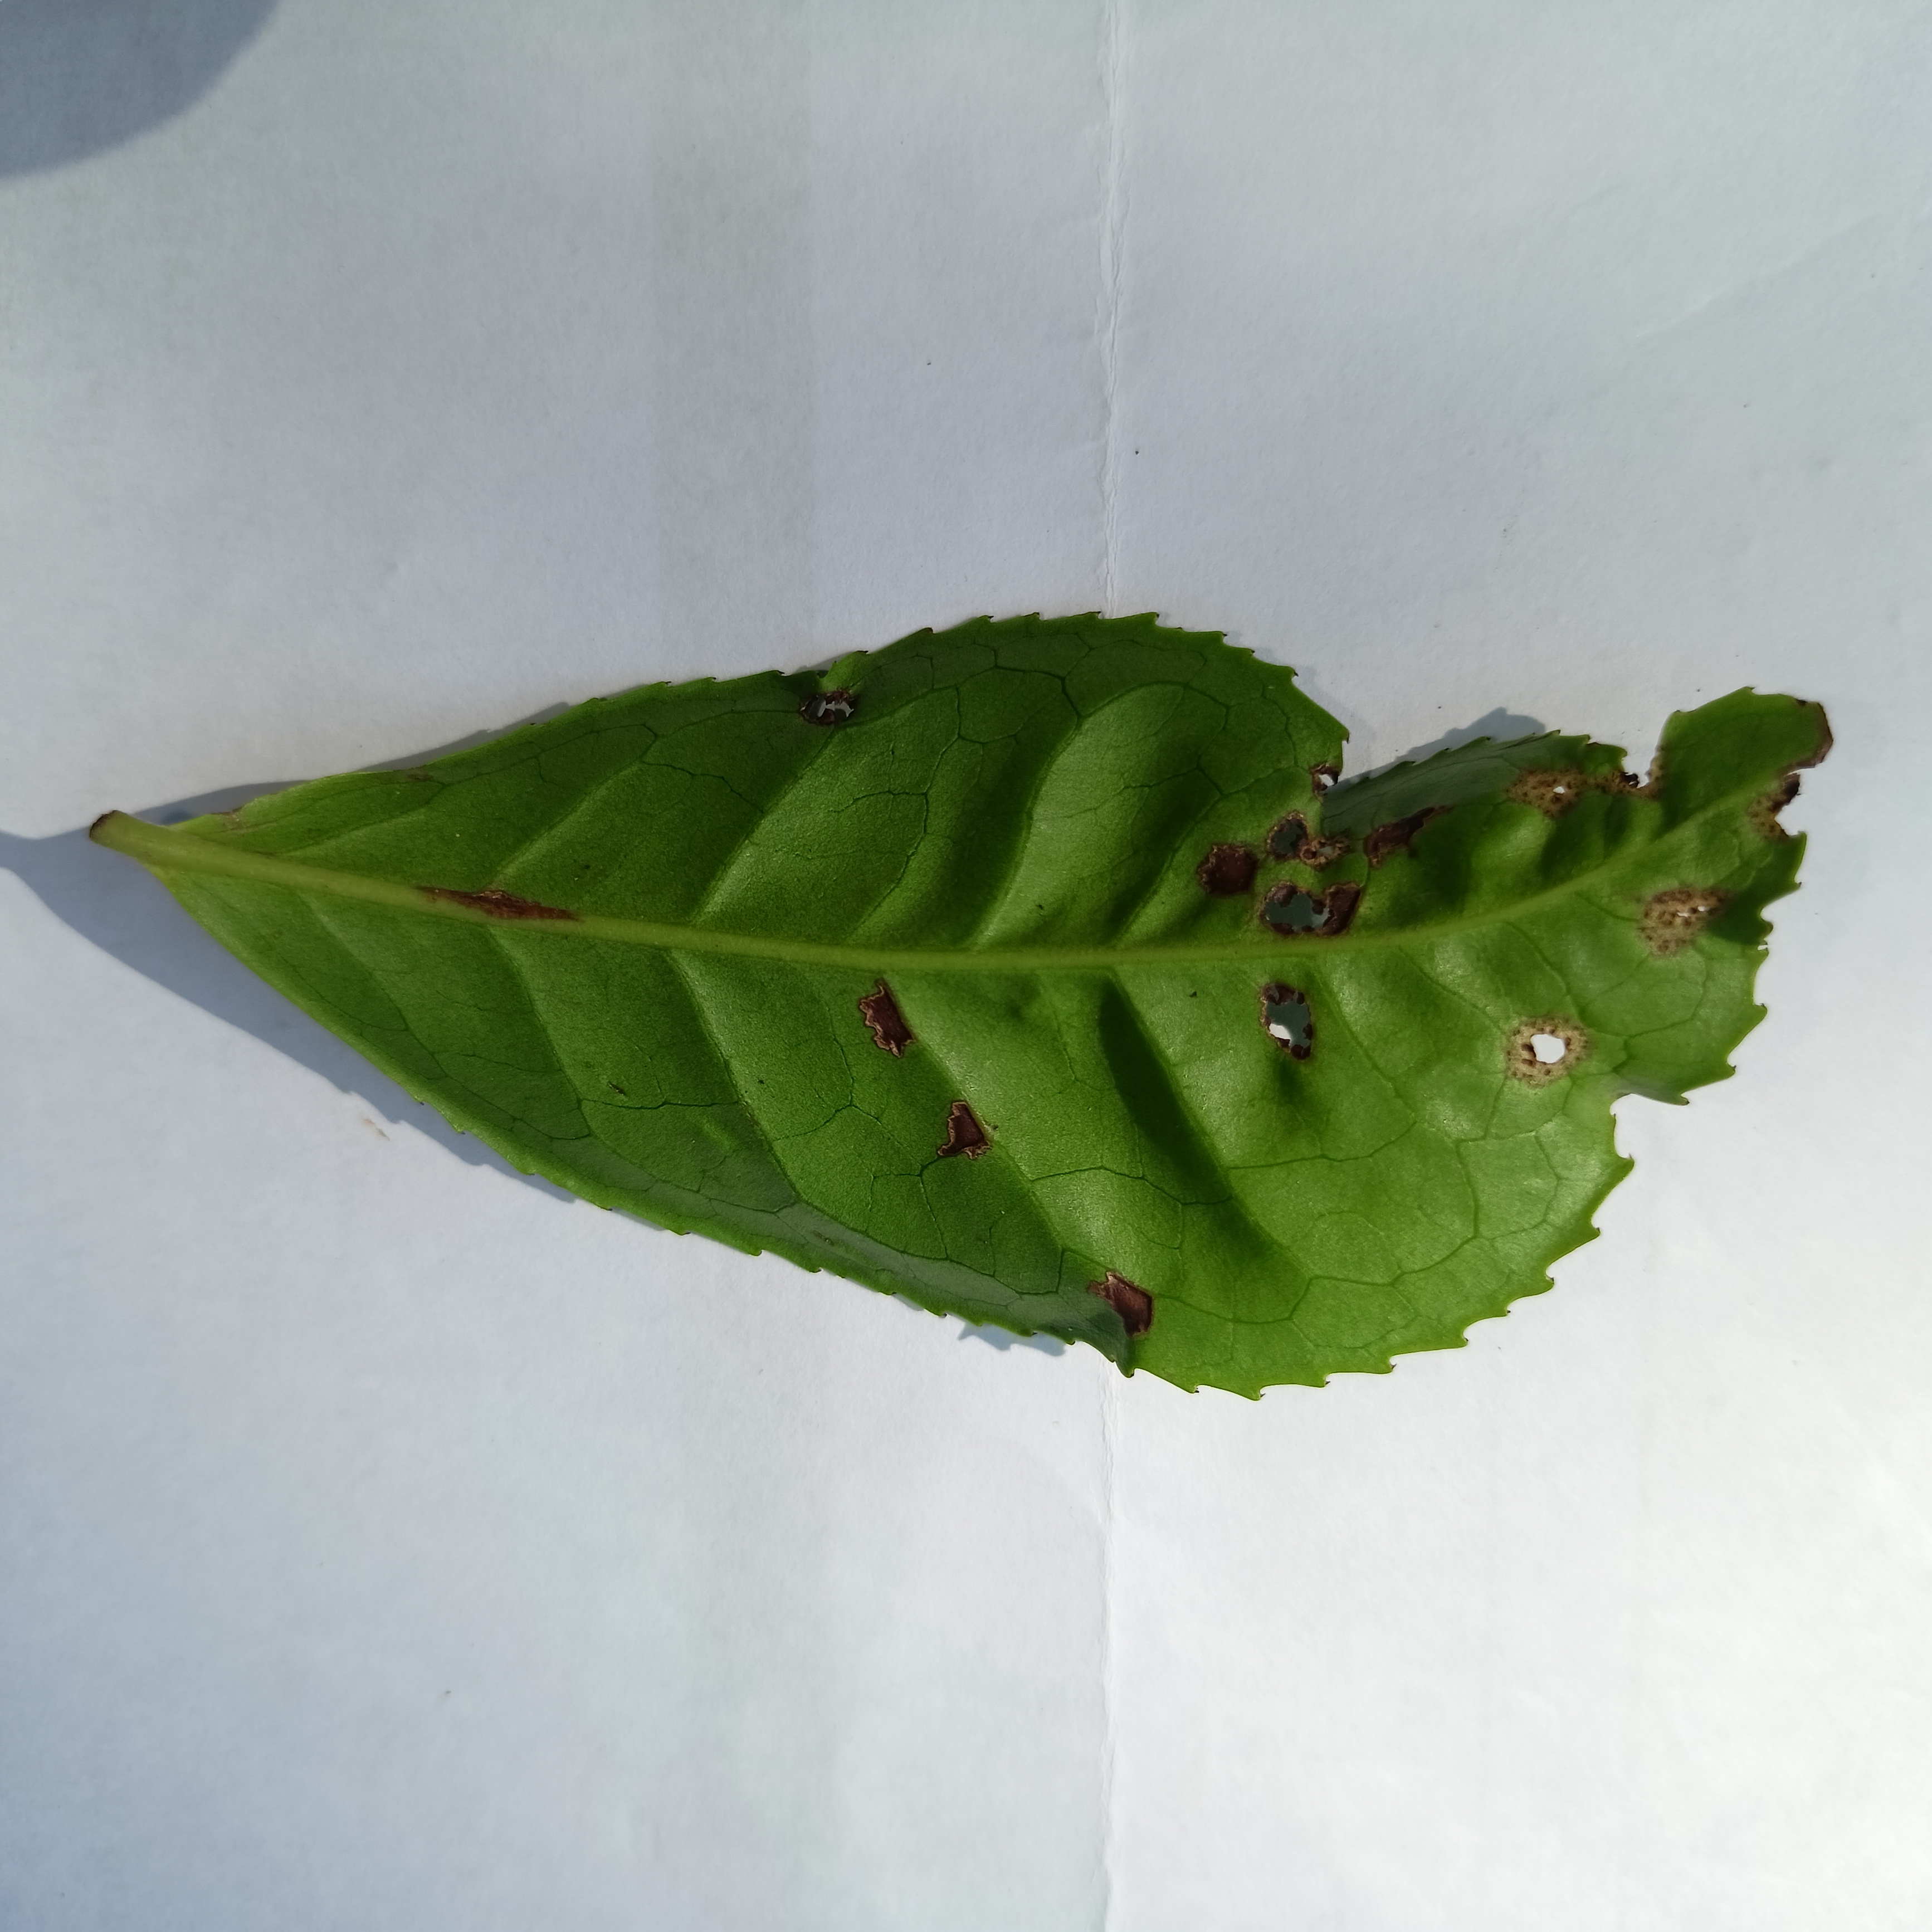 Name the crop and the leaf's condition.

tea, helopeltis
